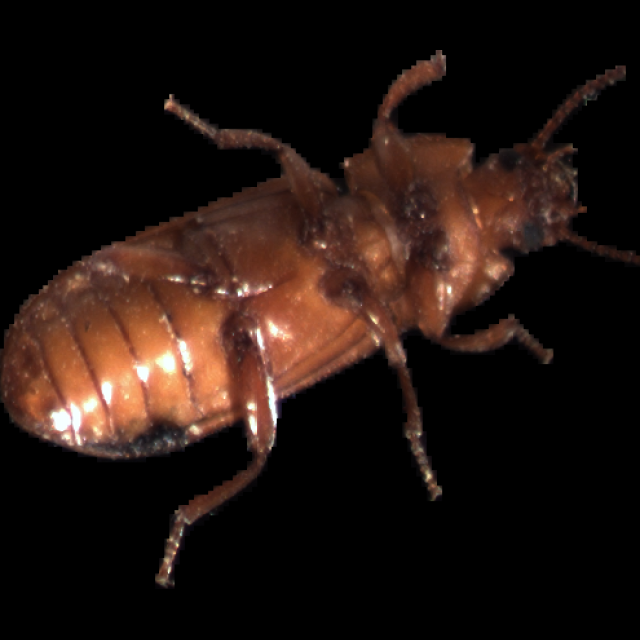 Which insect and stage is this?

mealworm beetle
